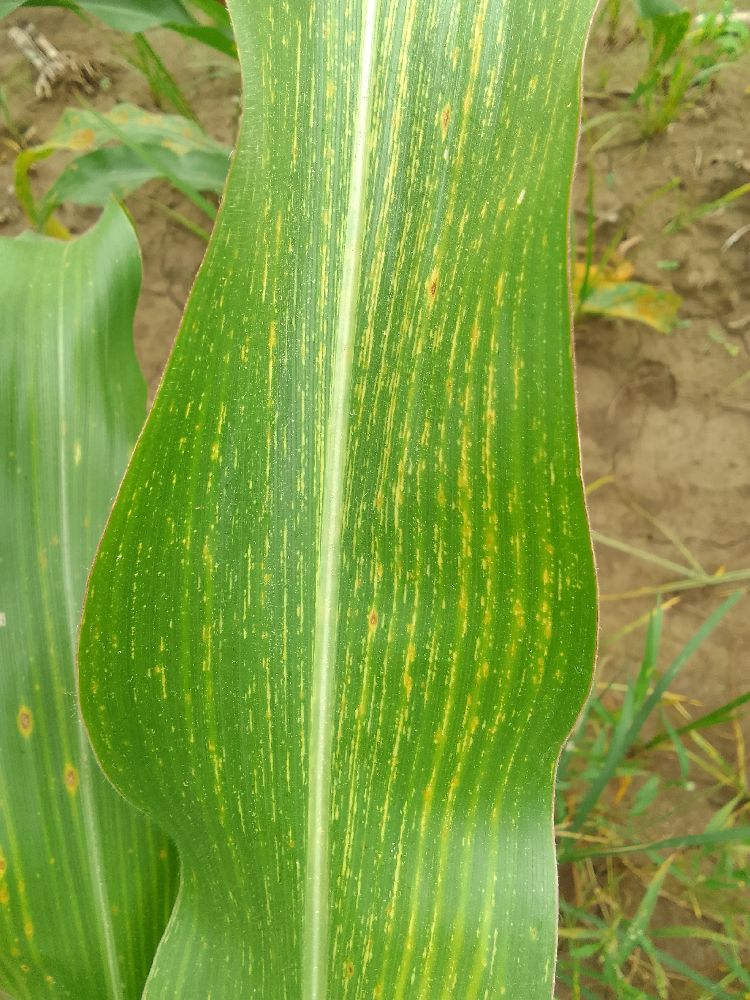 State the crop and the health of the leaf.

maize, maize streak virus
